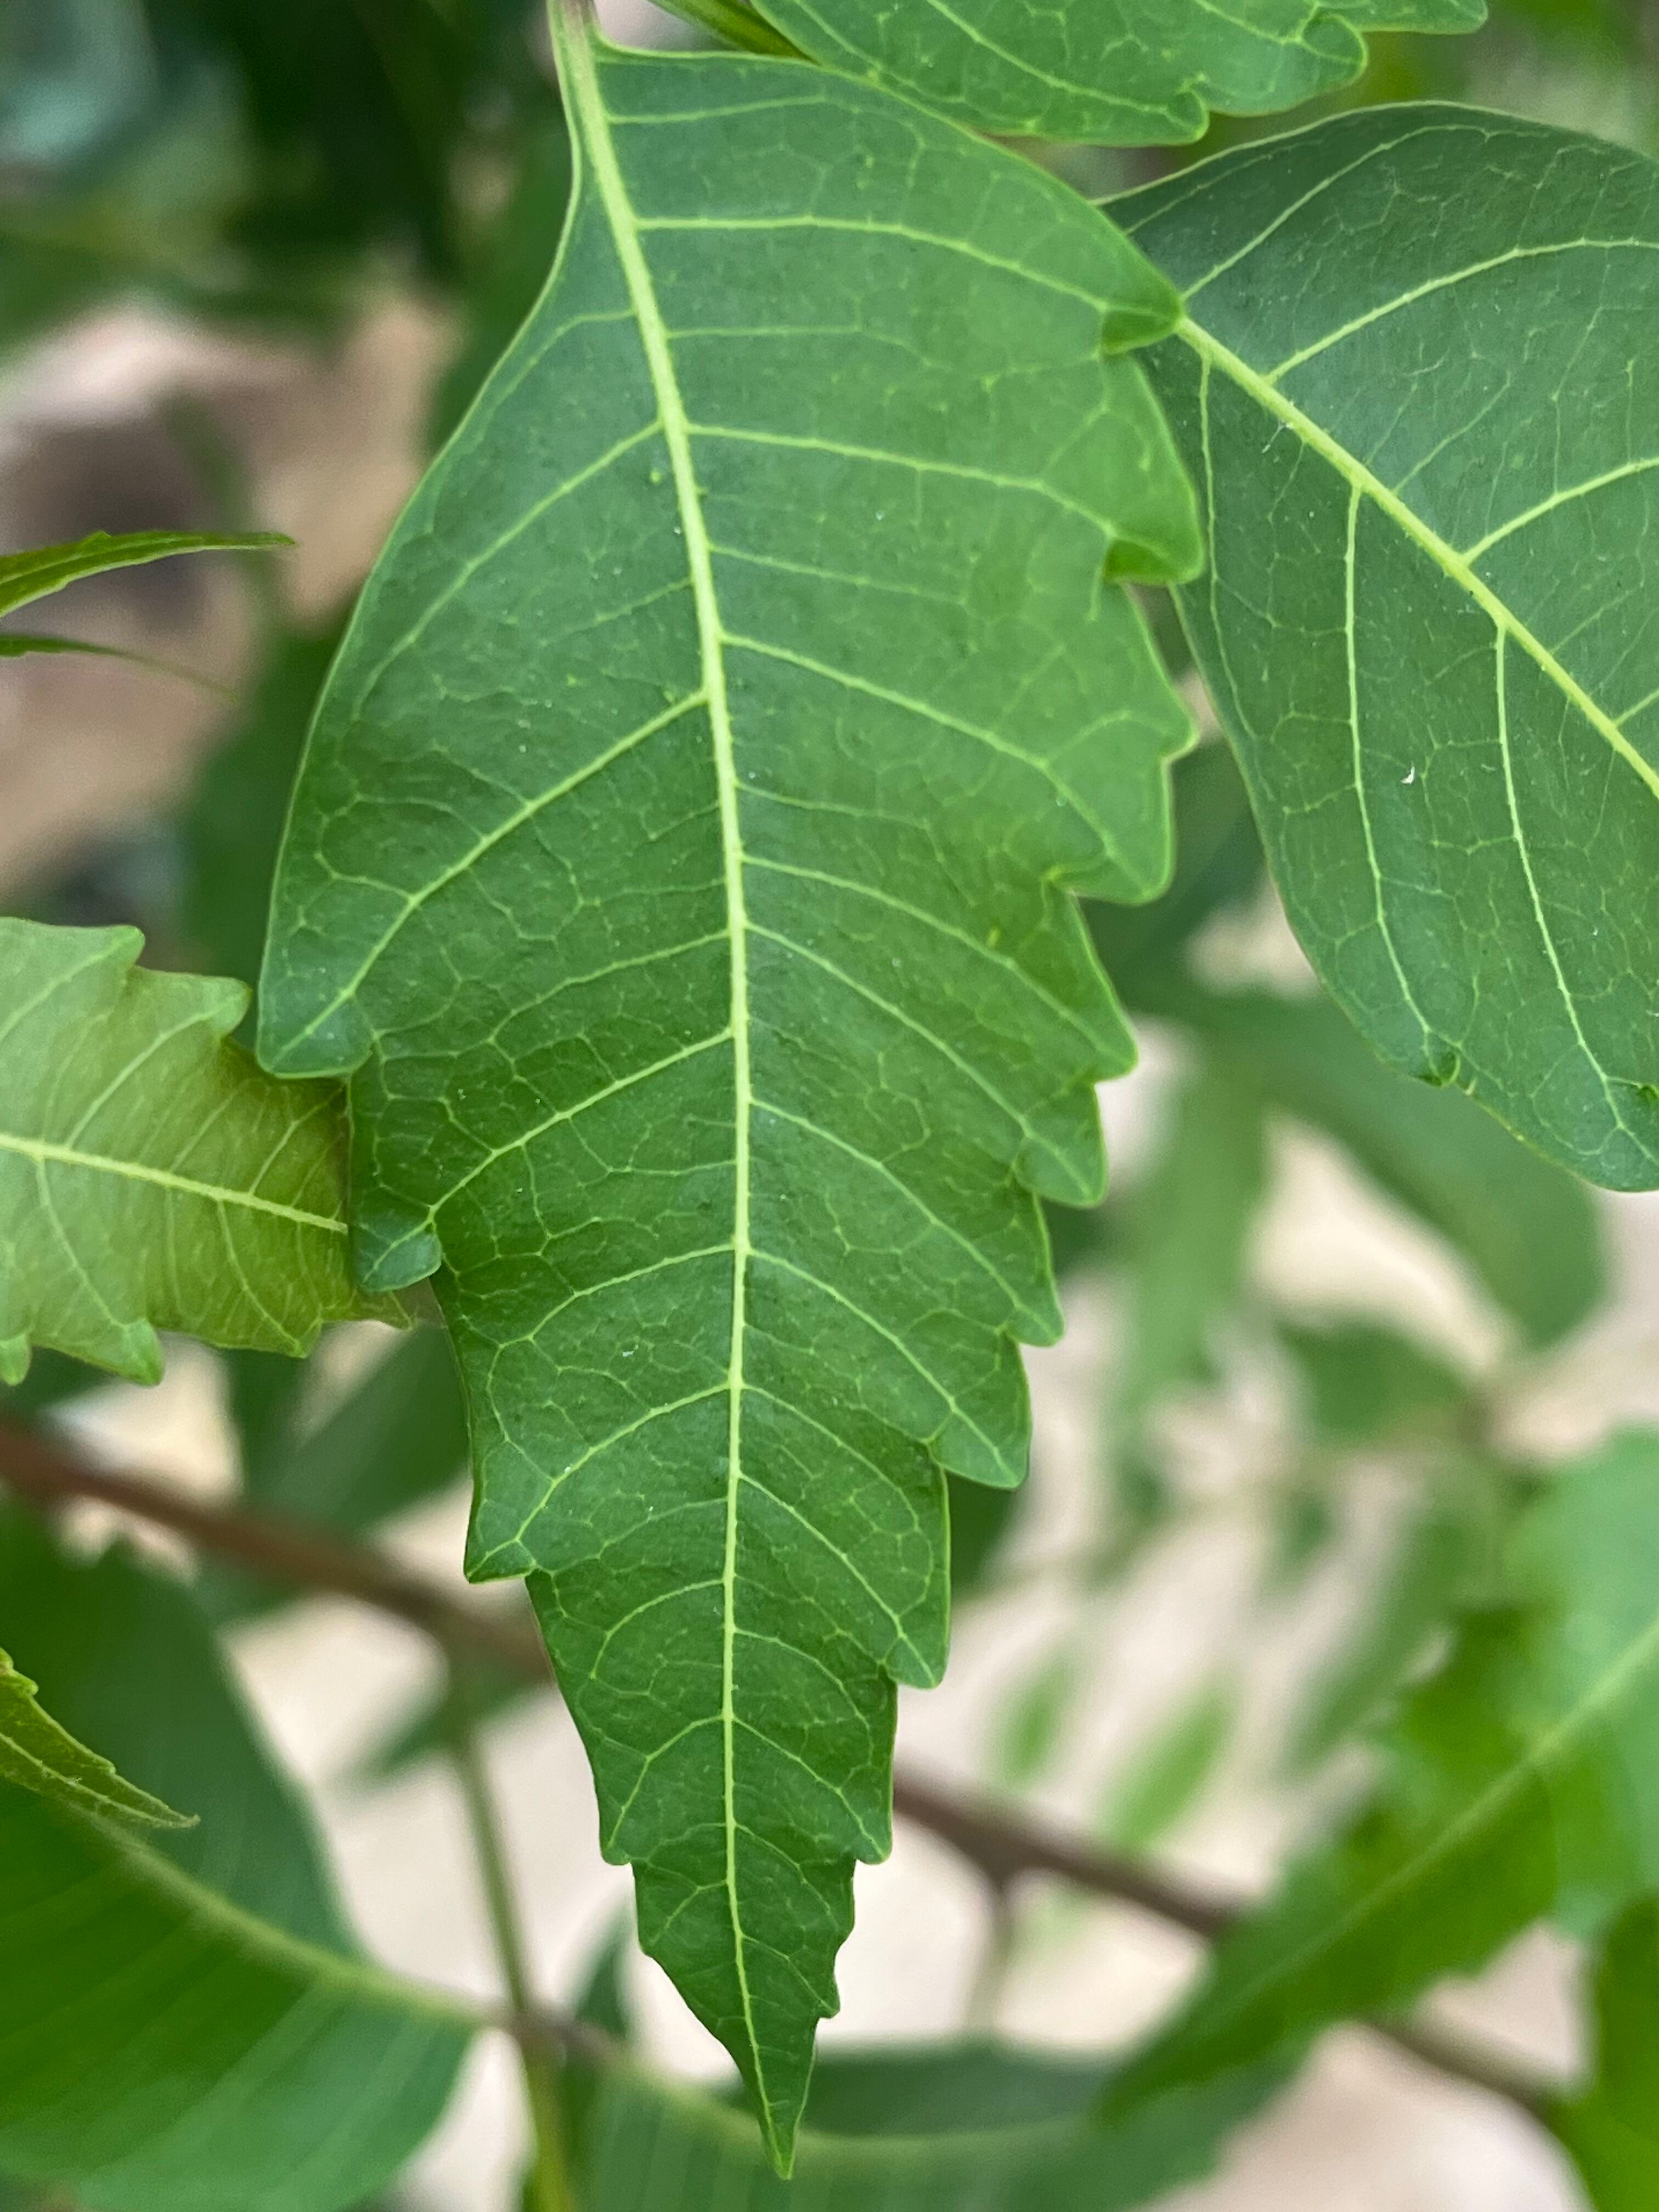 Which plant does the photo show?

neem
